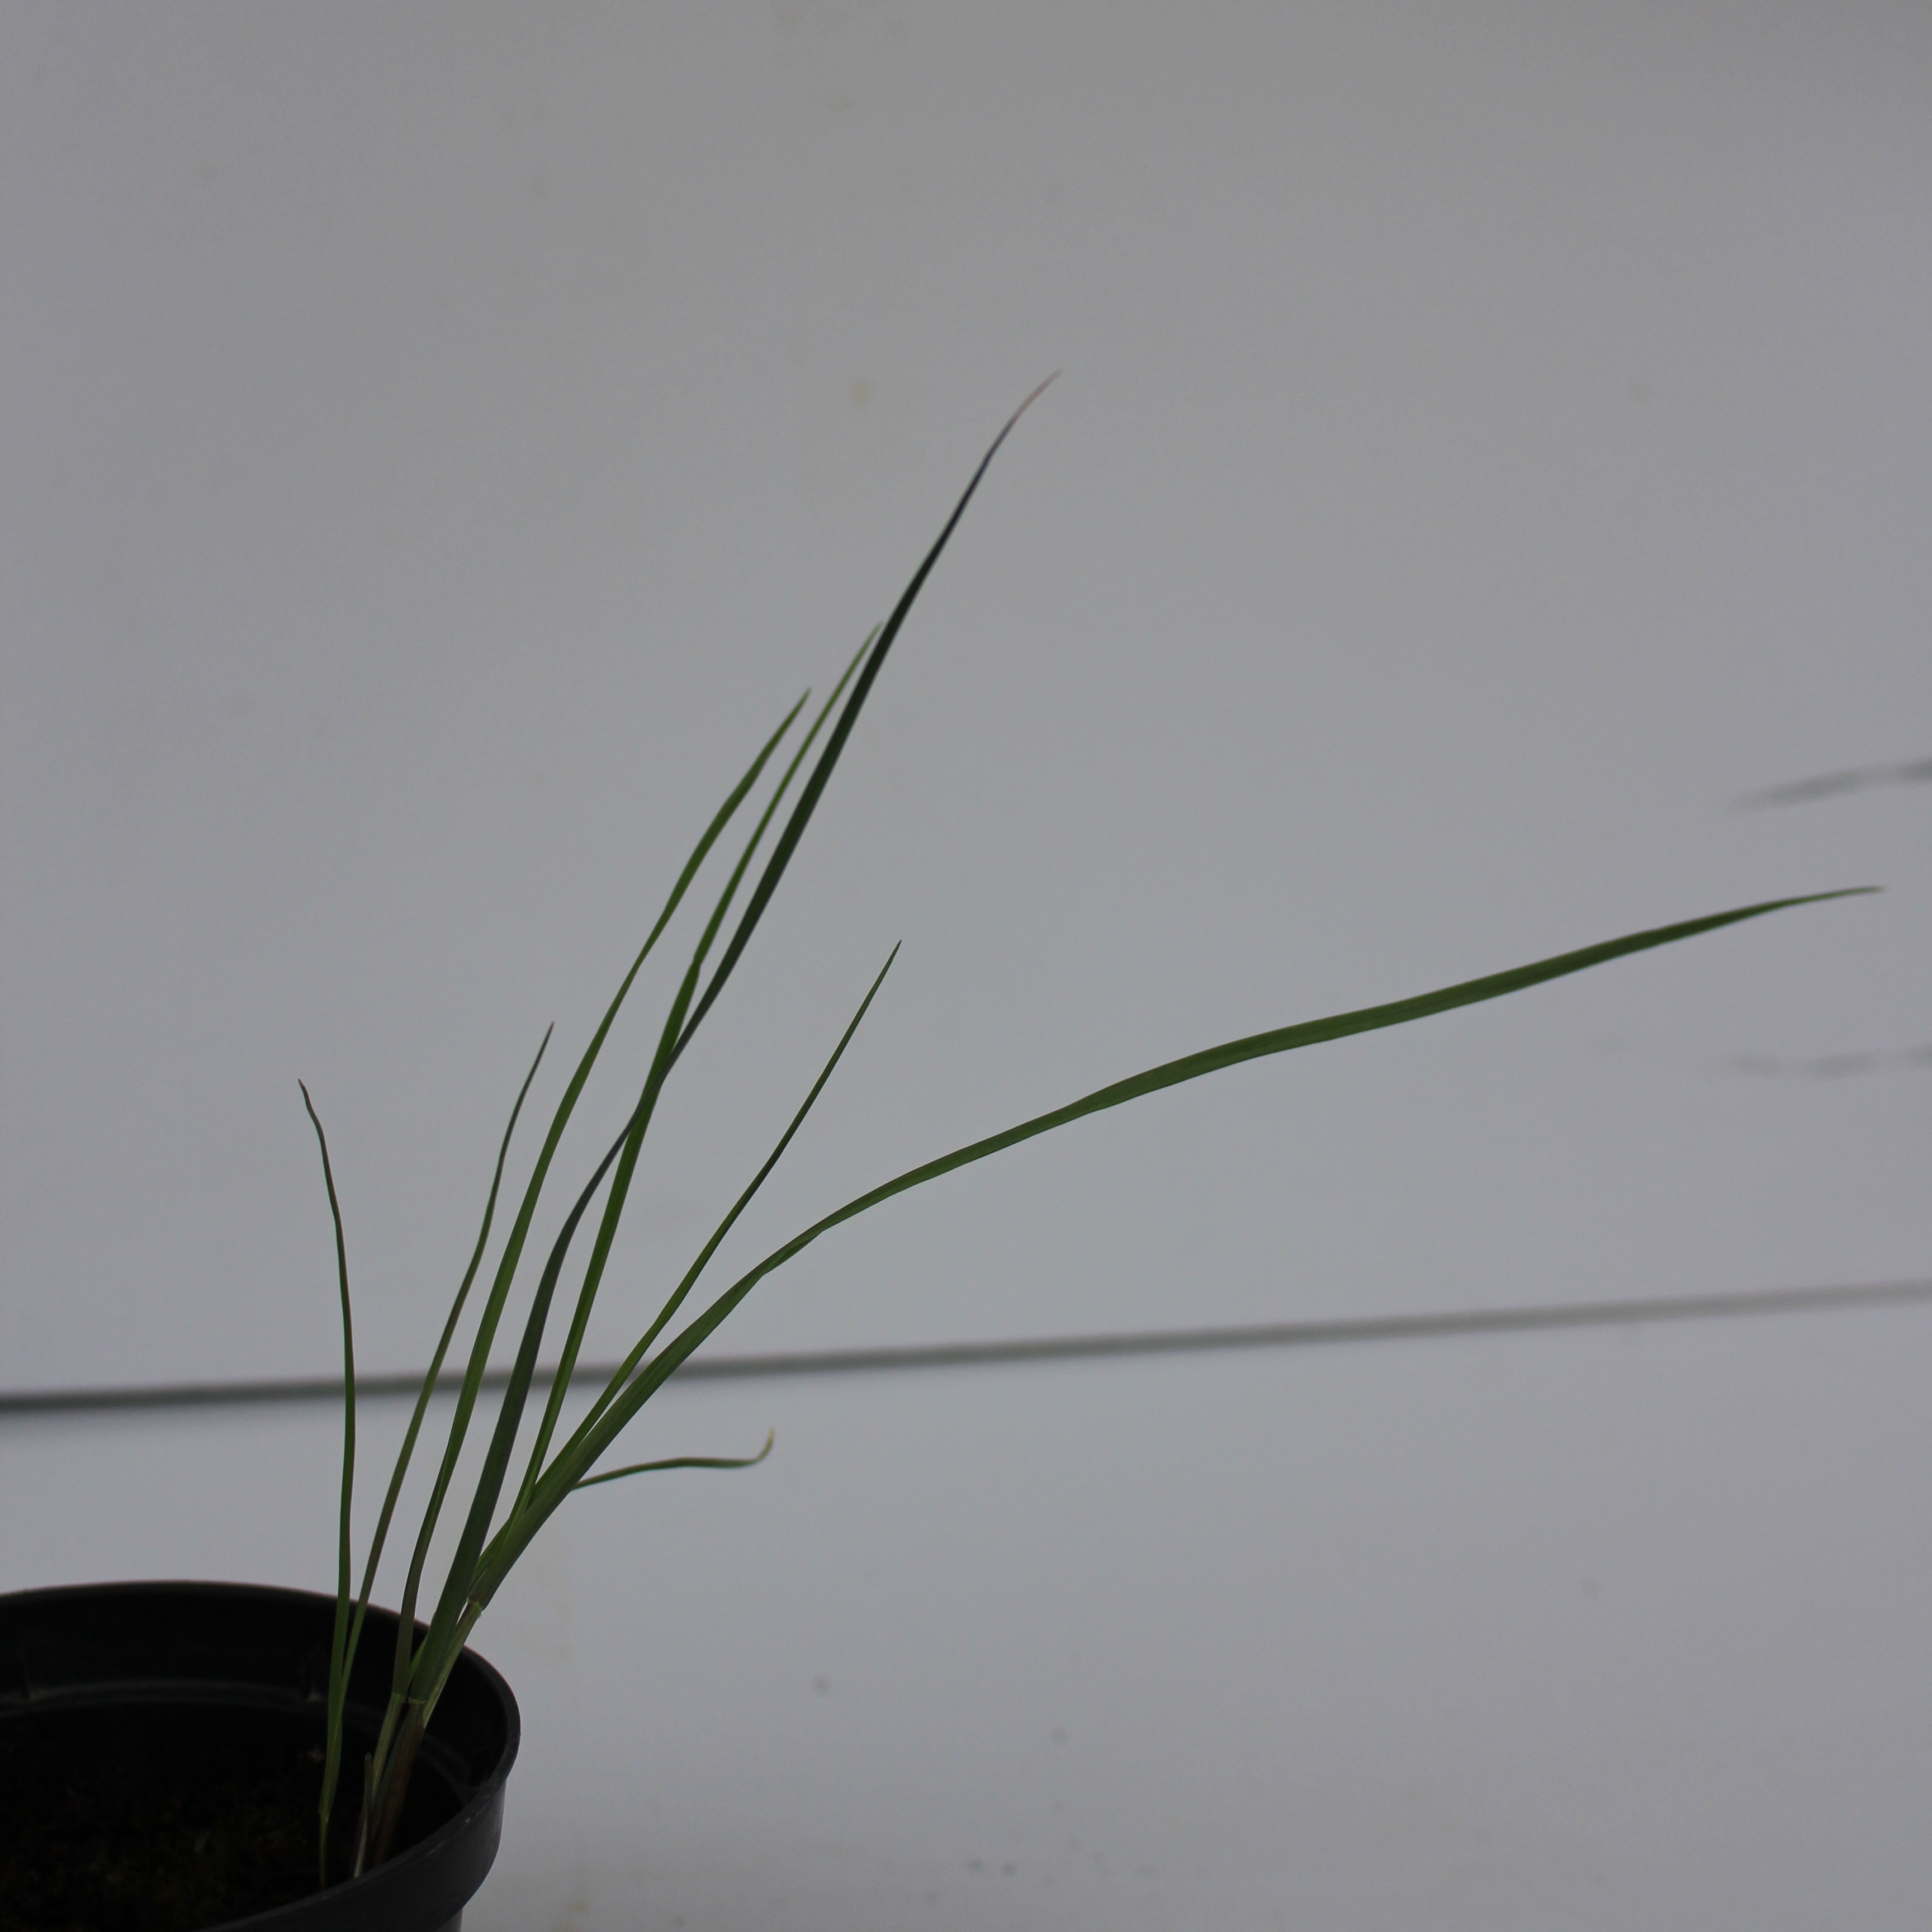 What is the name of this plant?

Lolium multiflorum
